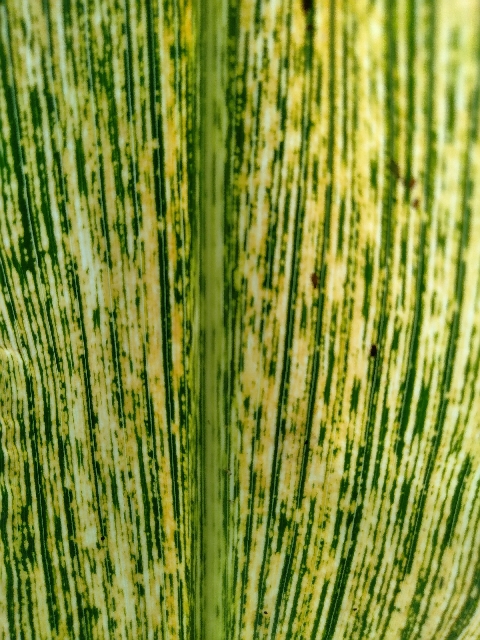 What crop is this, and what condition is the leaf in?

maize, maize streak virus
